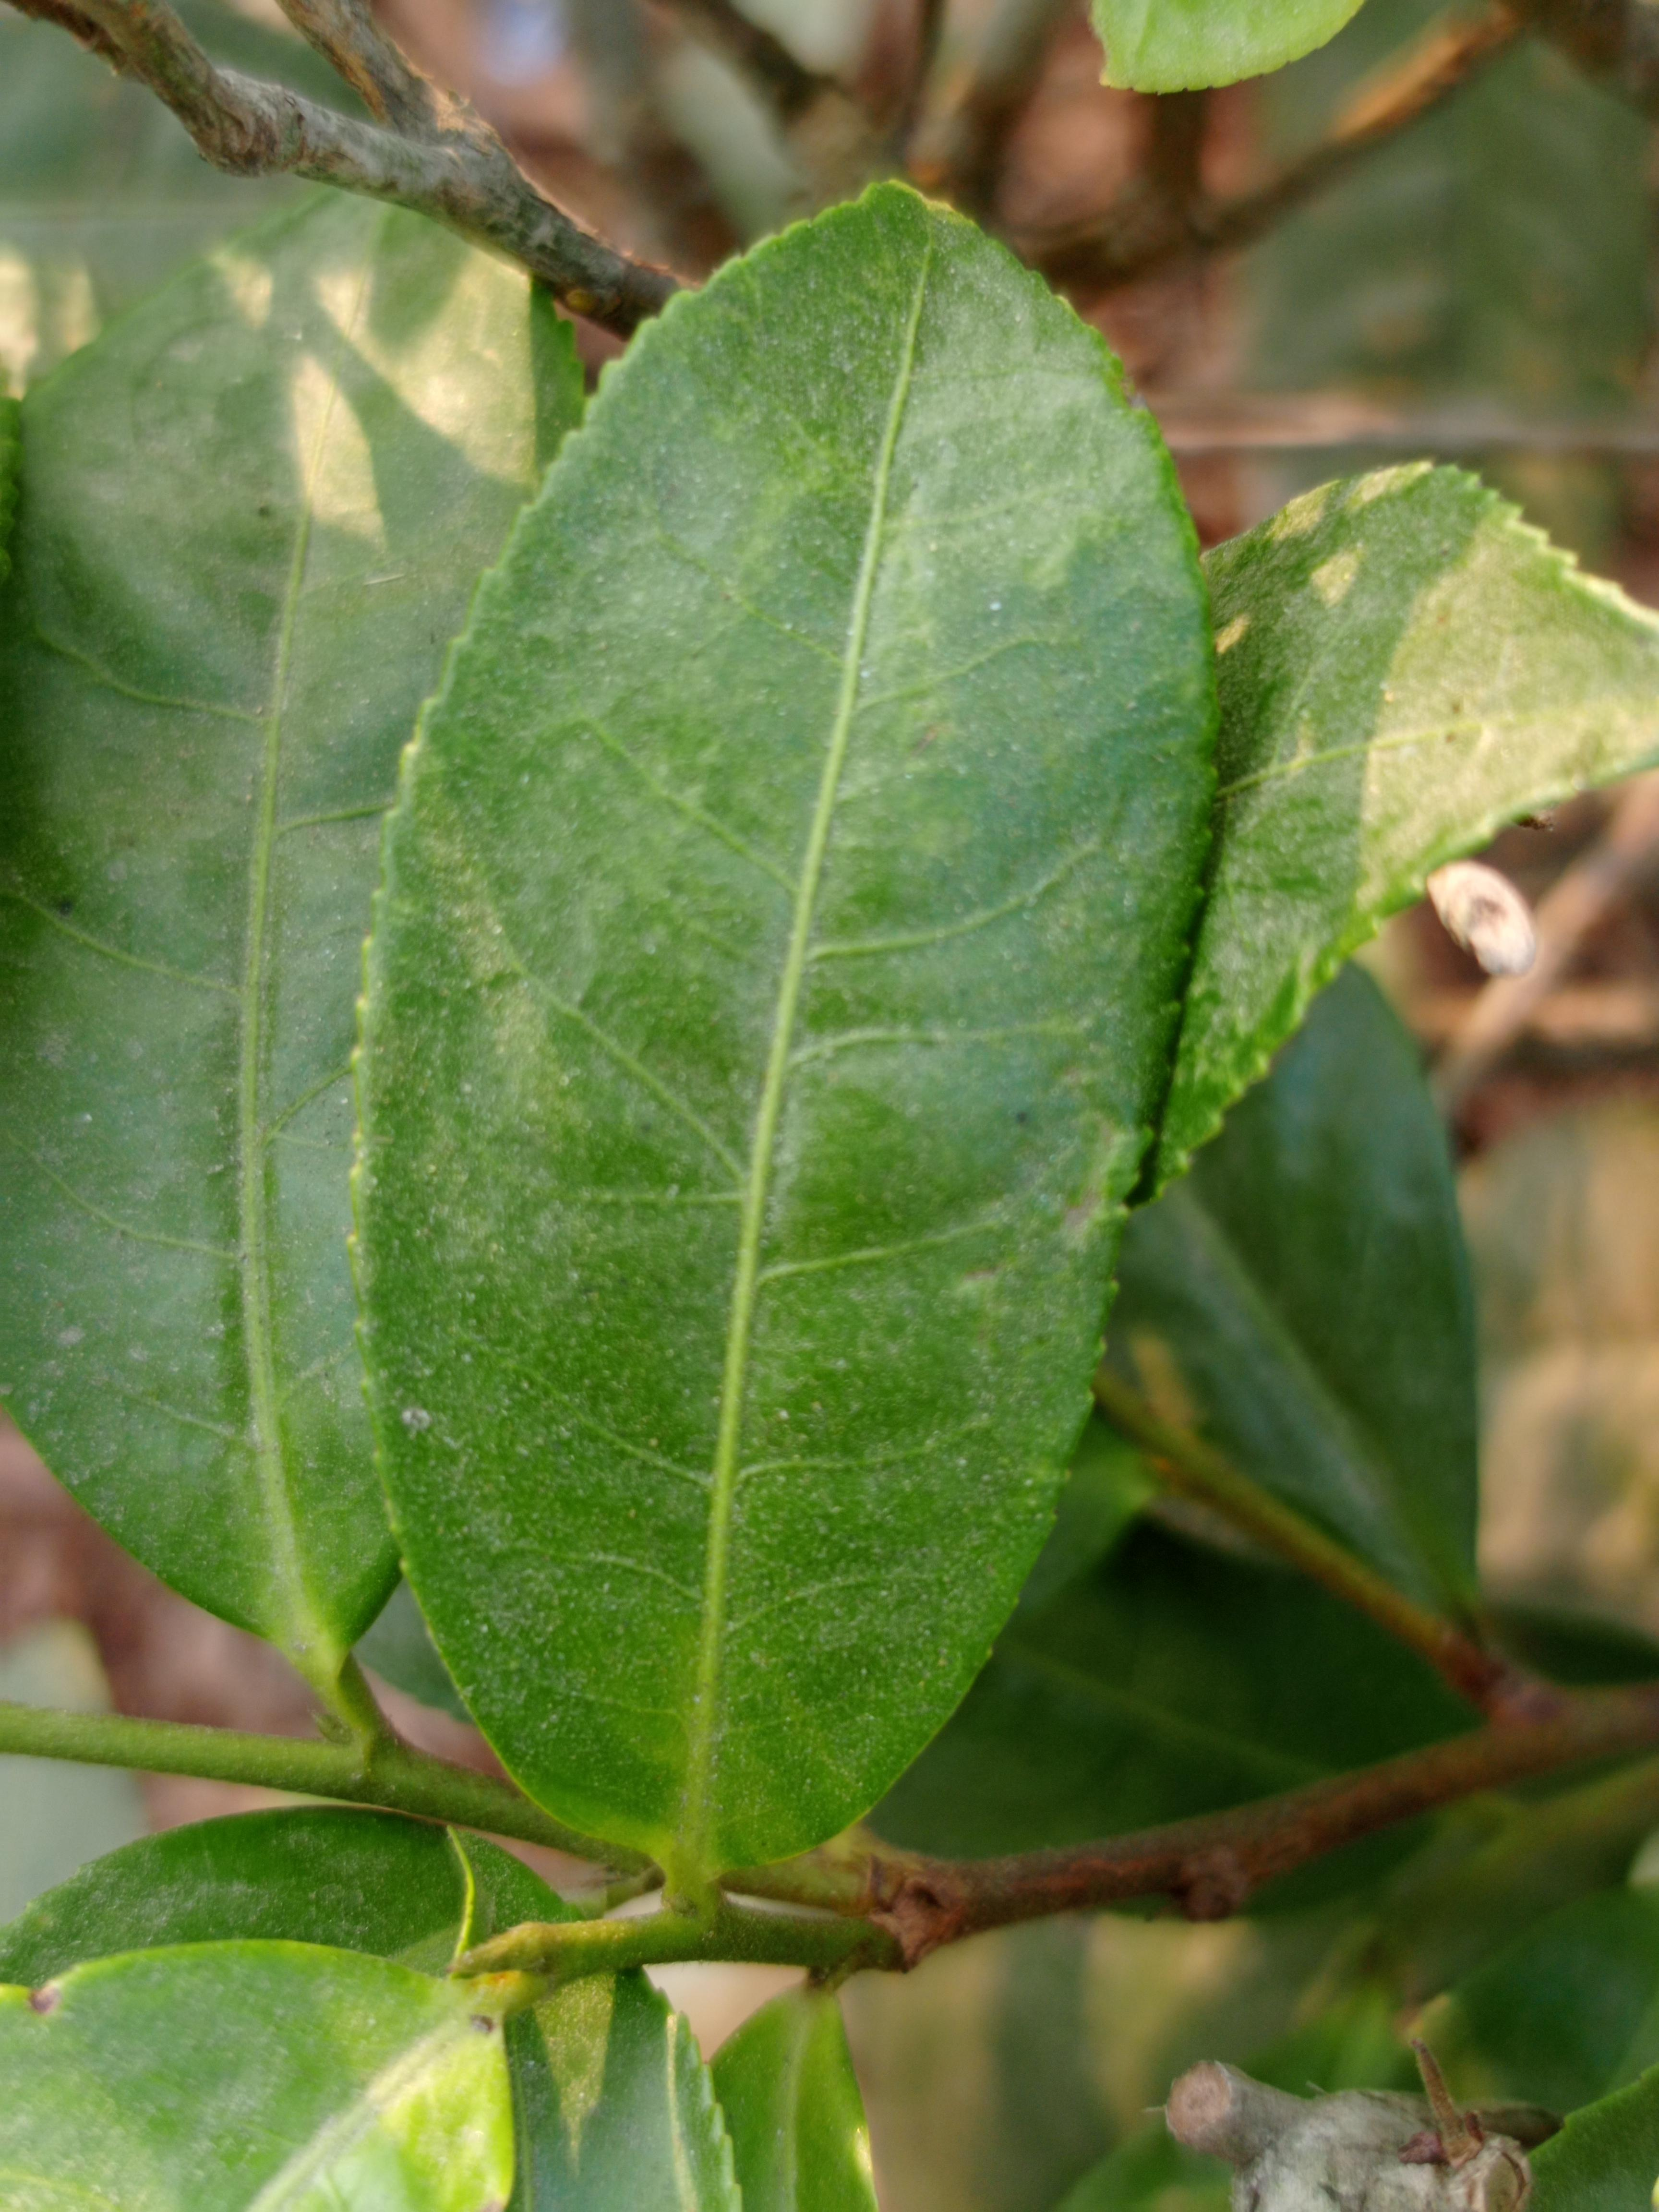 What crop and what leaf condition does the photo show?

tea, healthy leaf
